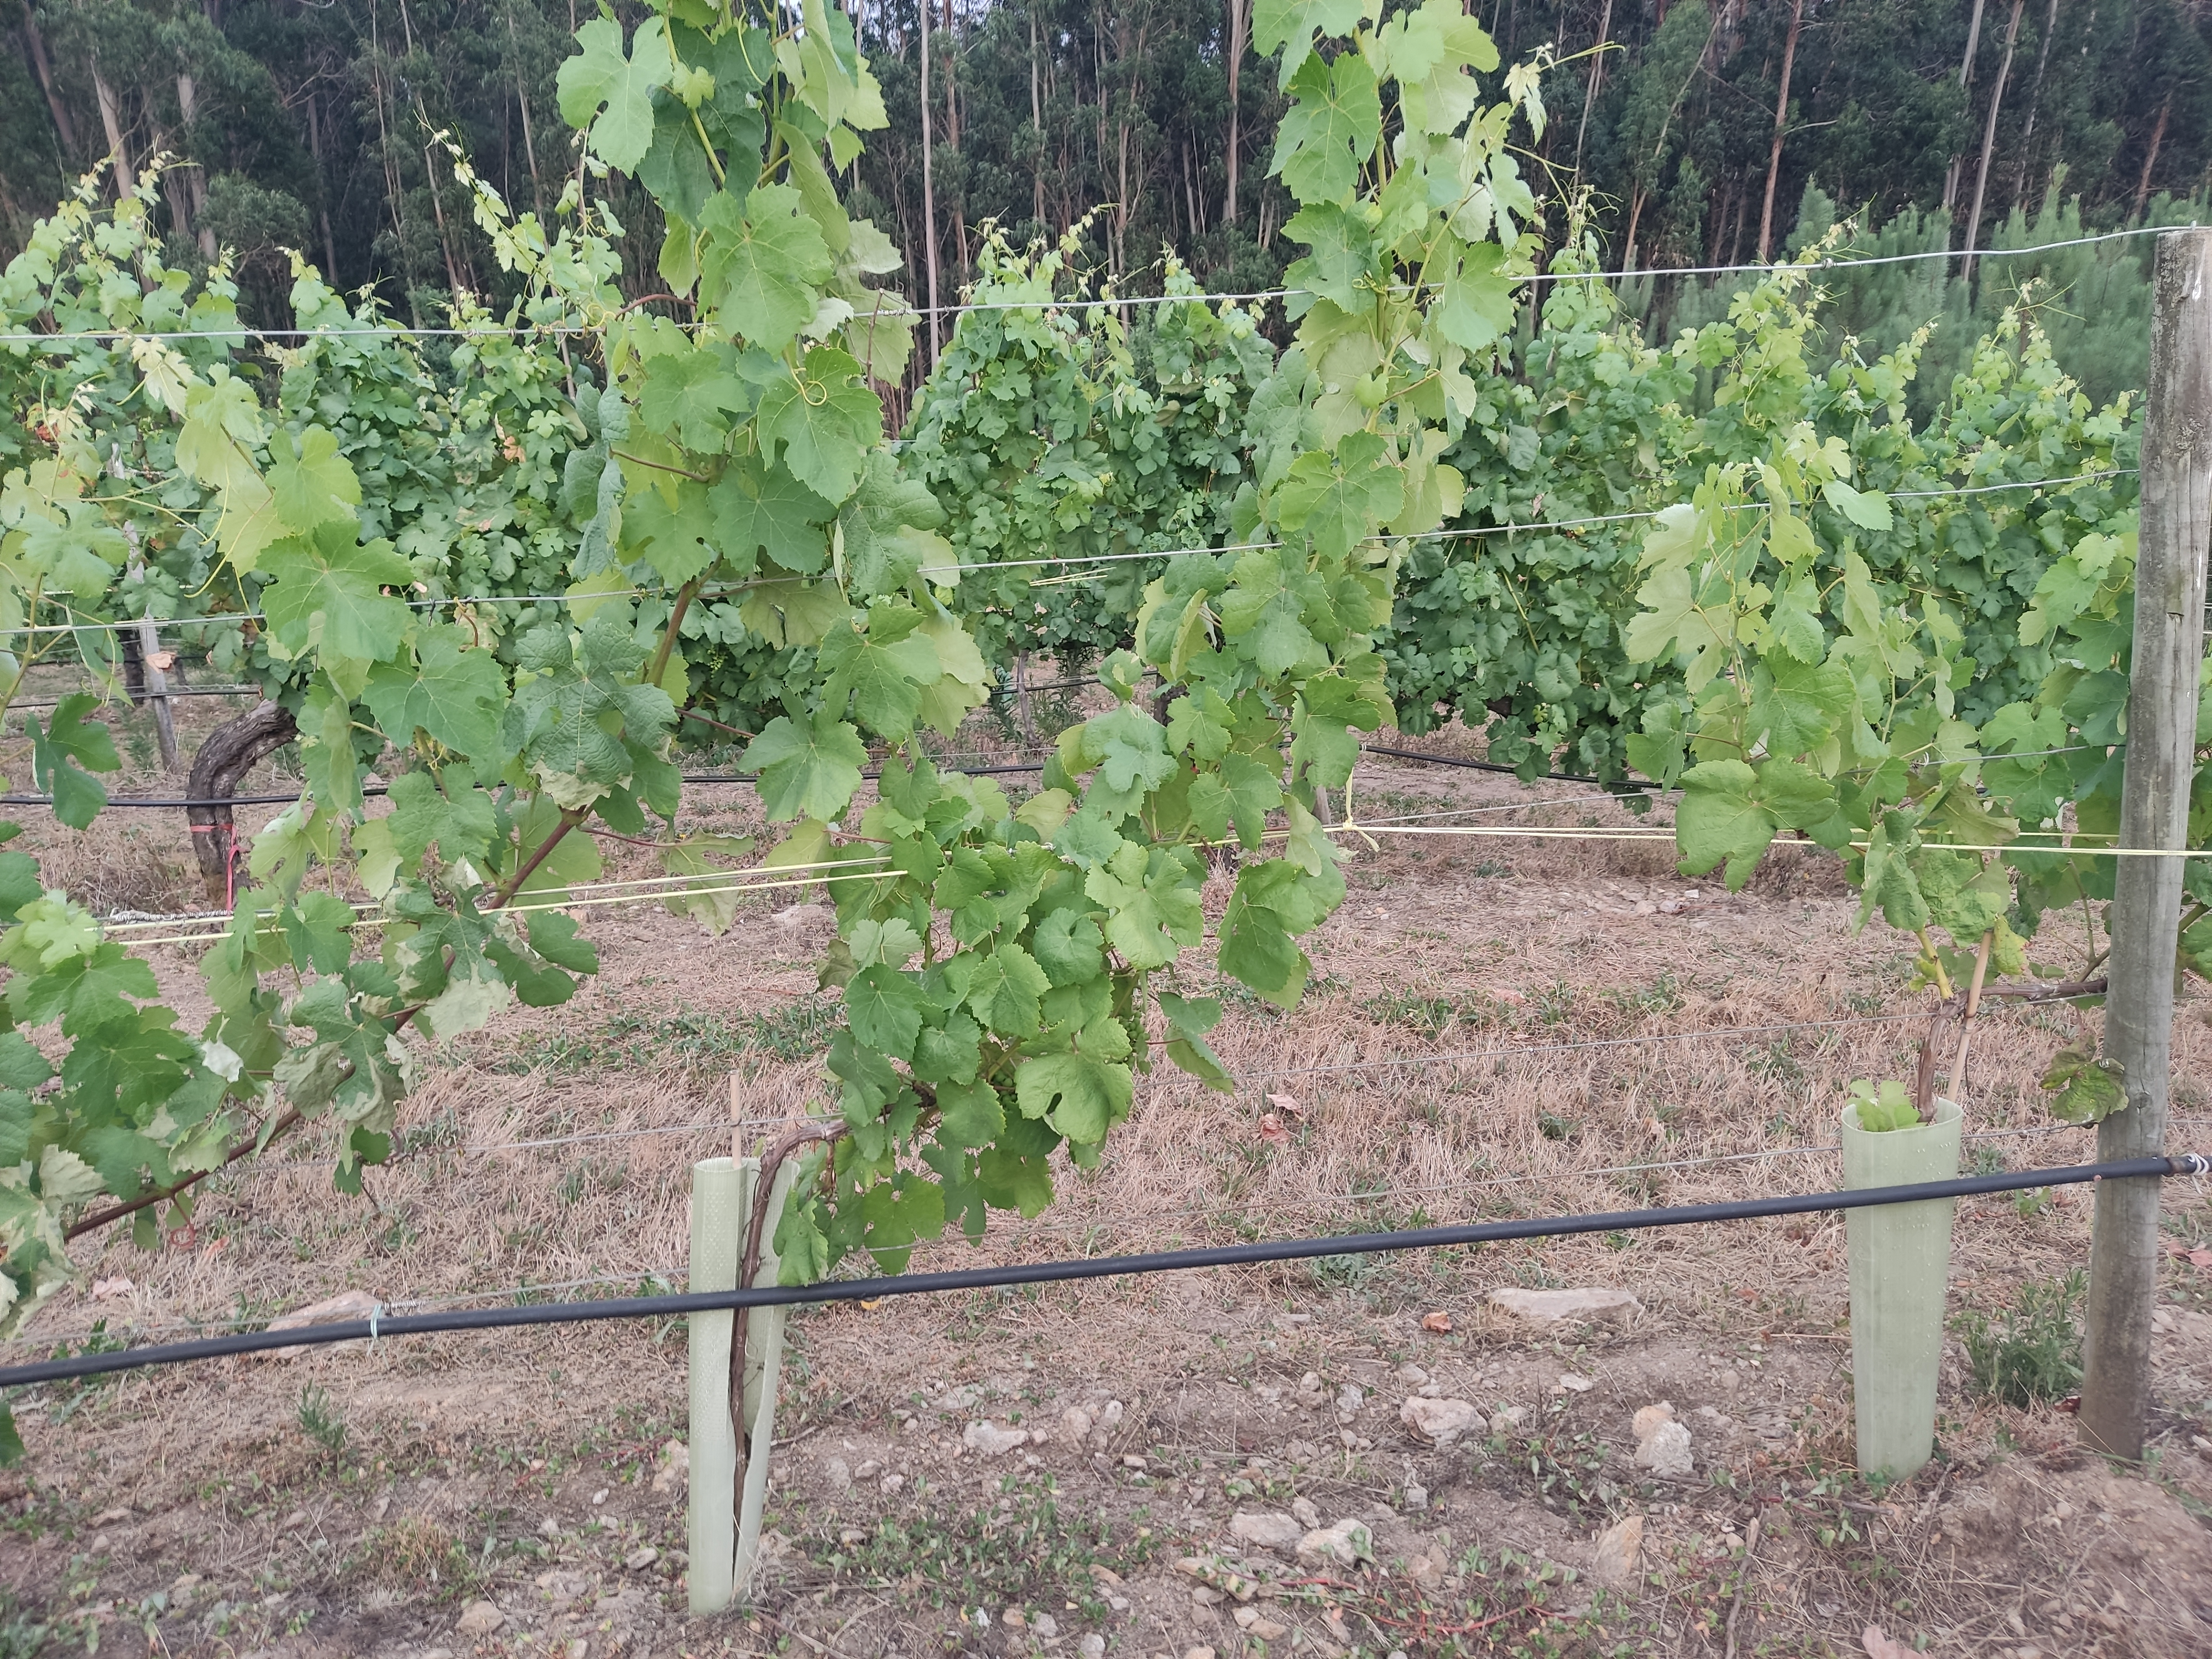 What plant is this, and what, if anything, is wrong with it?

grapevine, not affected by esca disease
